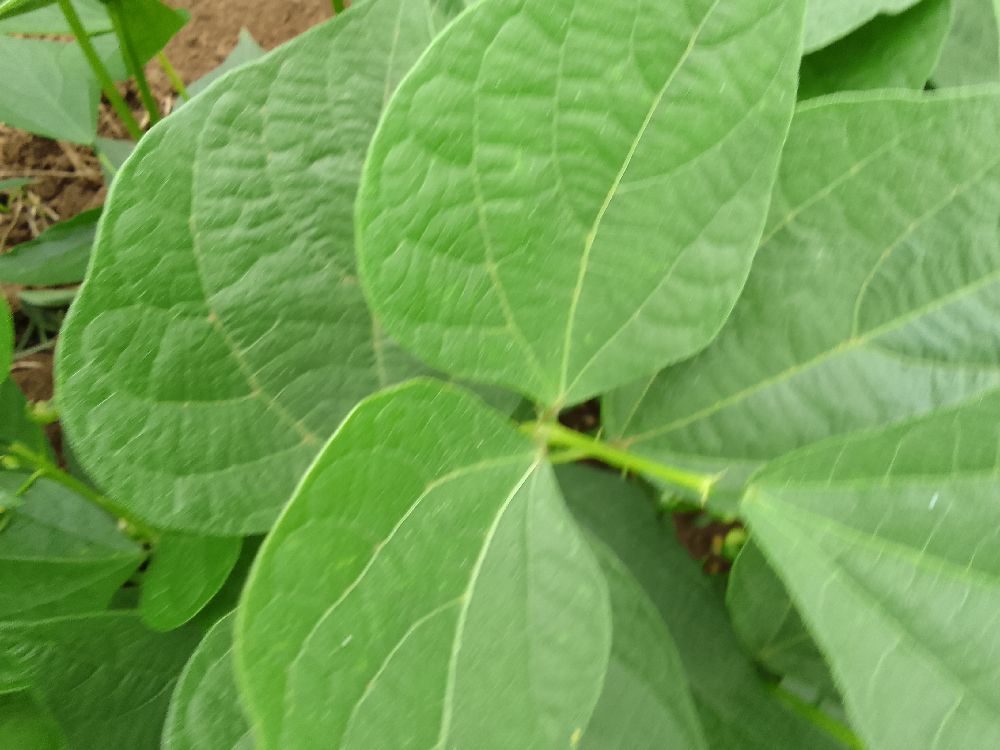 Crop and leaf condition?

common bean, healthy
